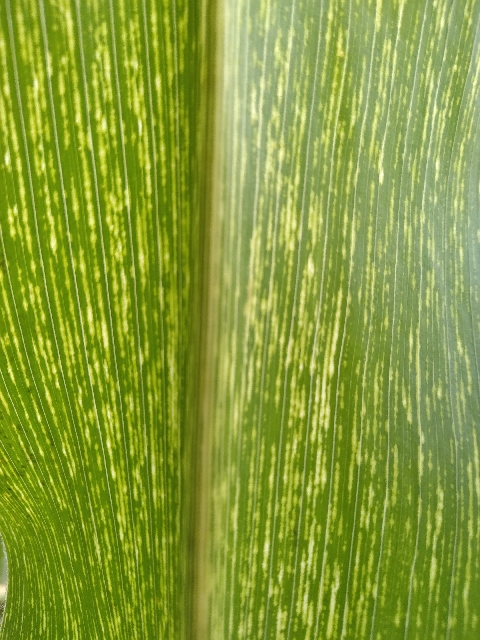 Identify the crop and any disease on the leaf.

maize, maize streak virus
